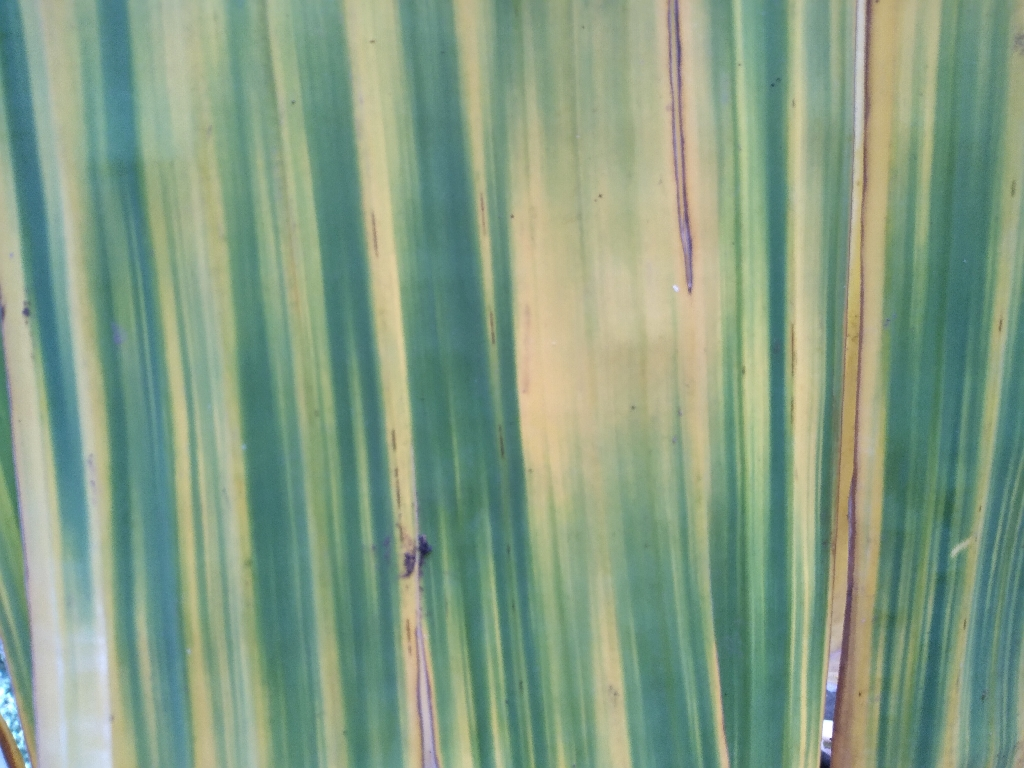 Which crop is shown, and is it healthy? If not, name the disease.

banana, fusarium wilt race 1
